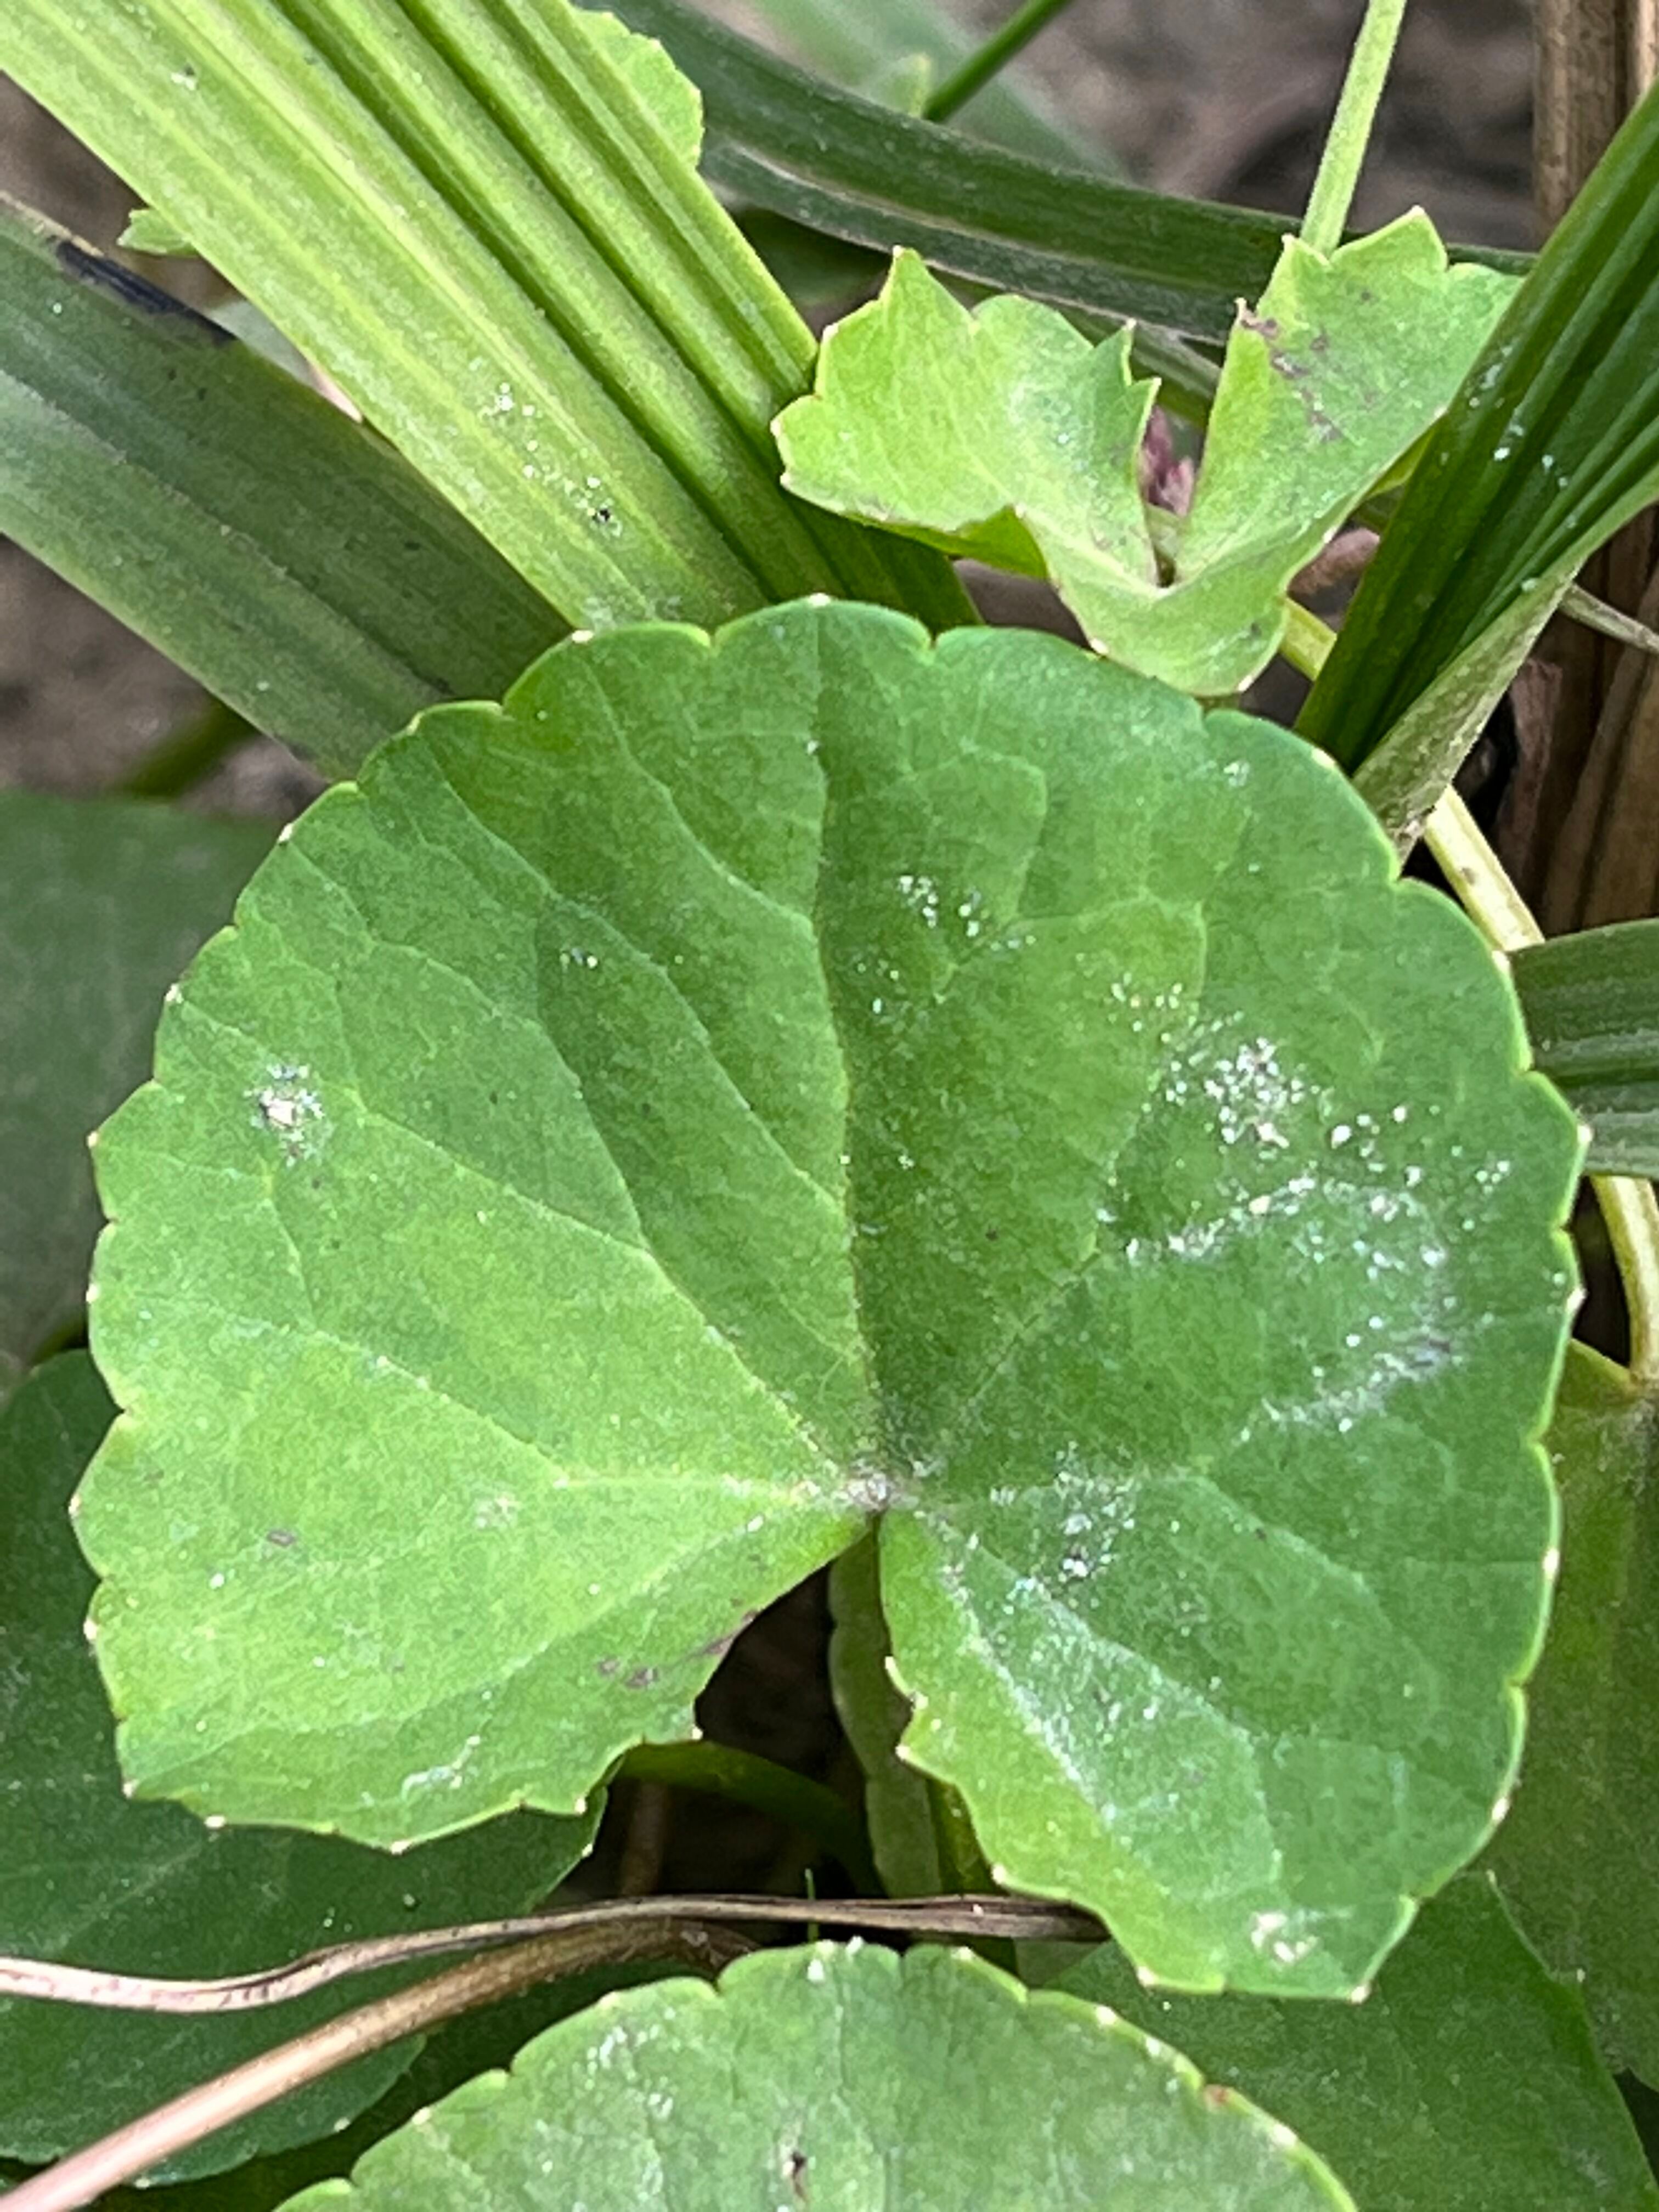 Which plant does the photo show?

thankuni
